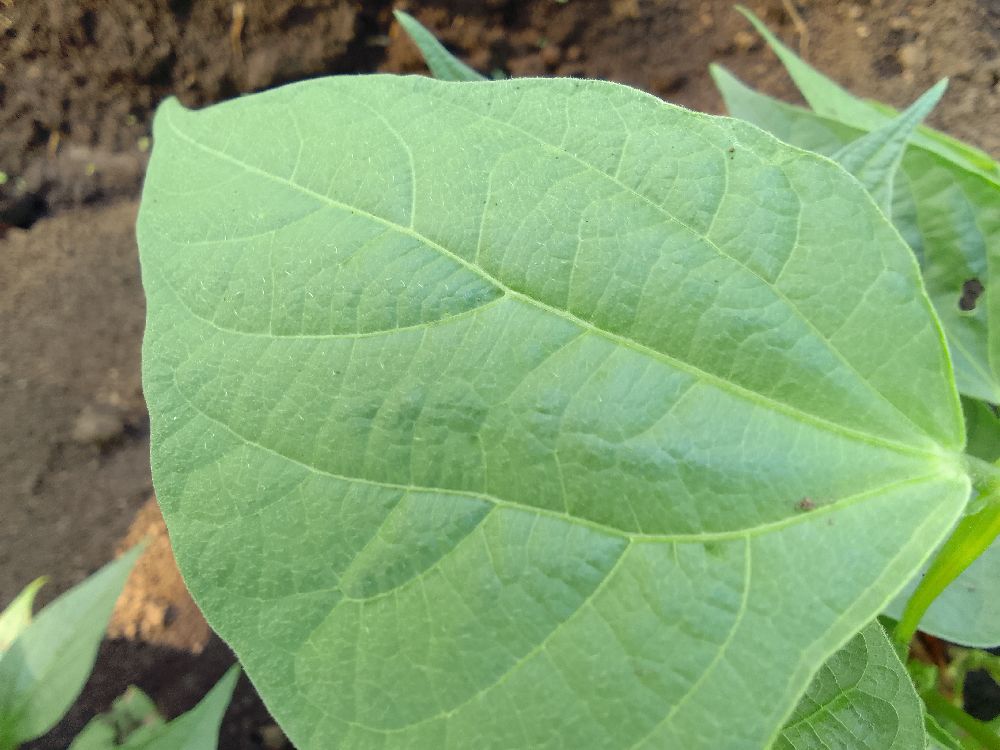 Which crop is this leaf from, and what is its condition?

common bean, healthy
